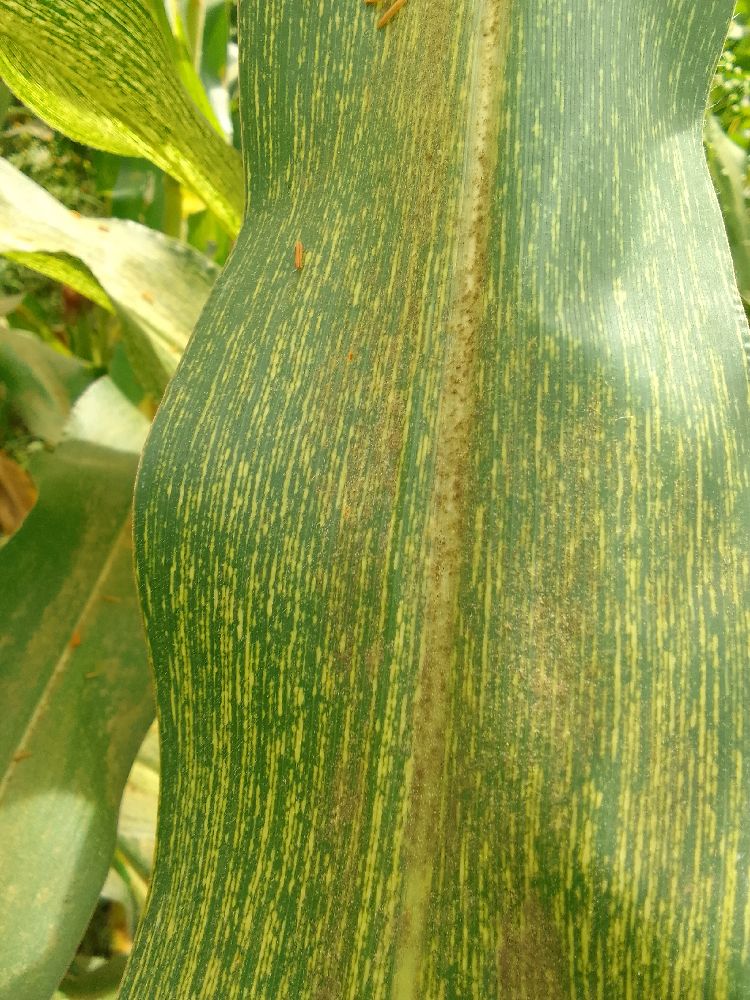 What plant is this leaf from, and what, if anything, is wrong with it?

maize, maize streak virus
